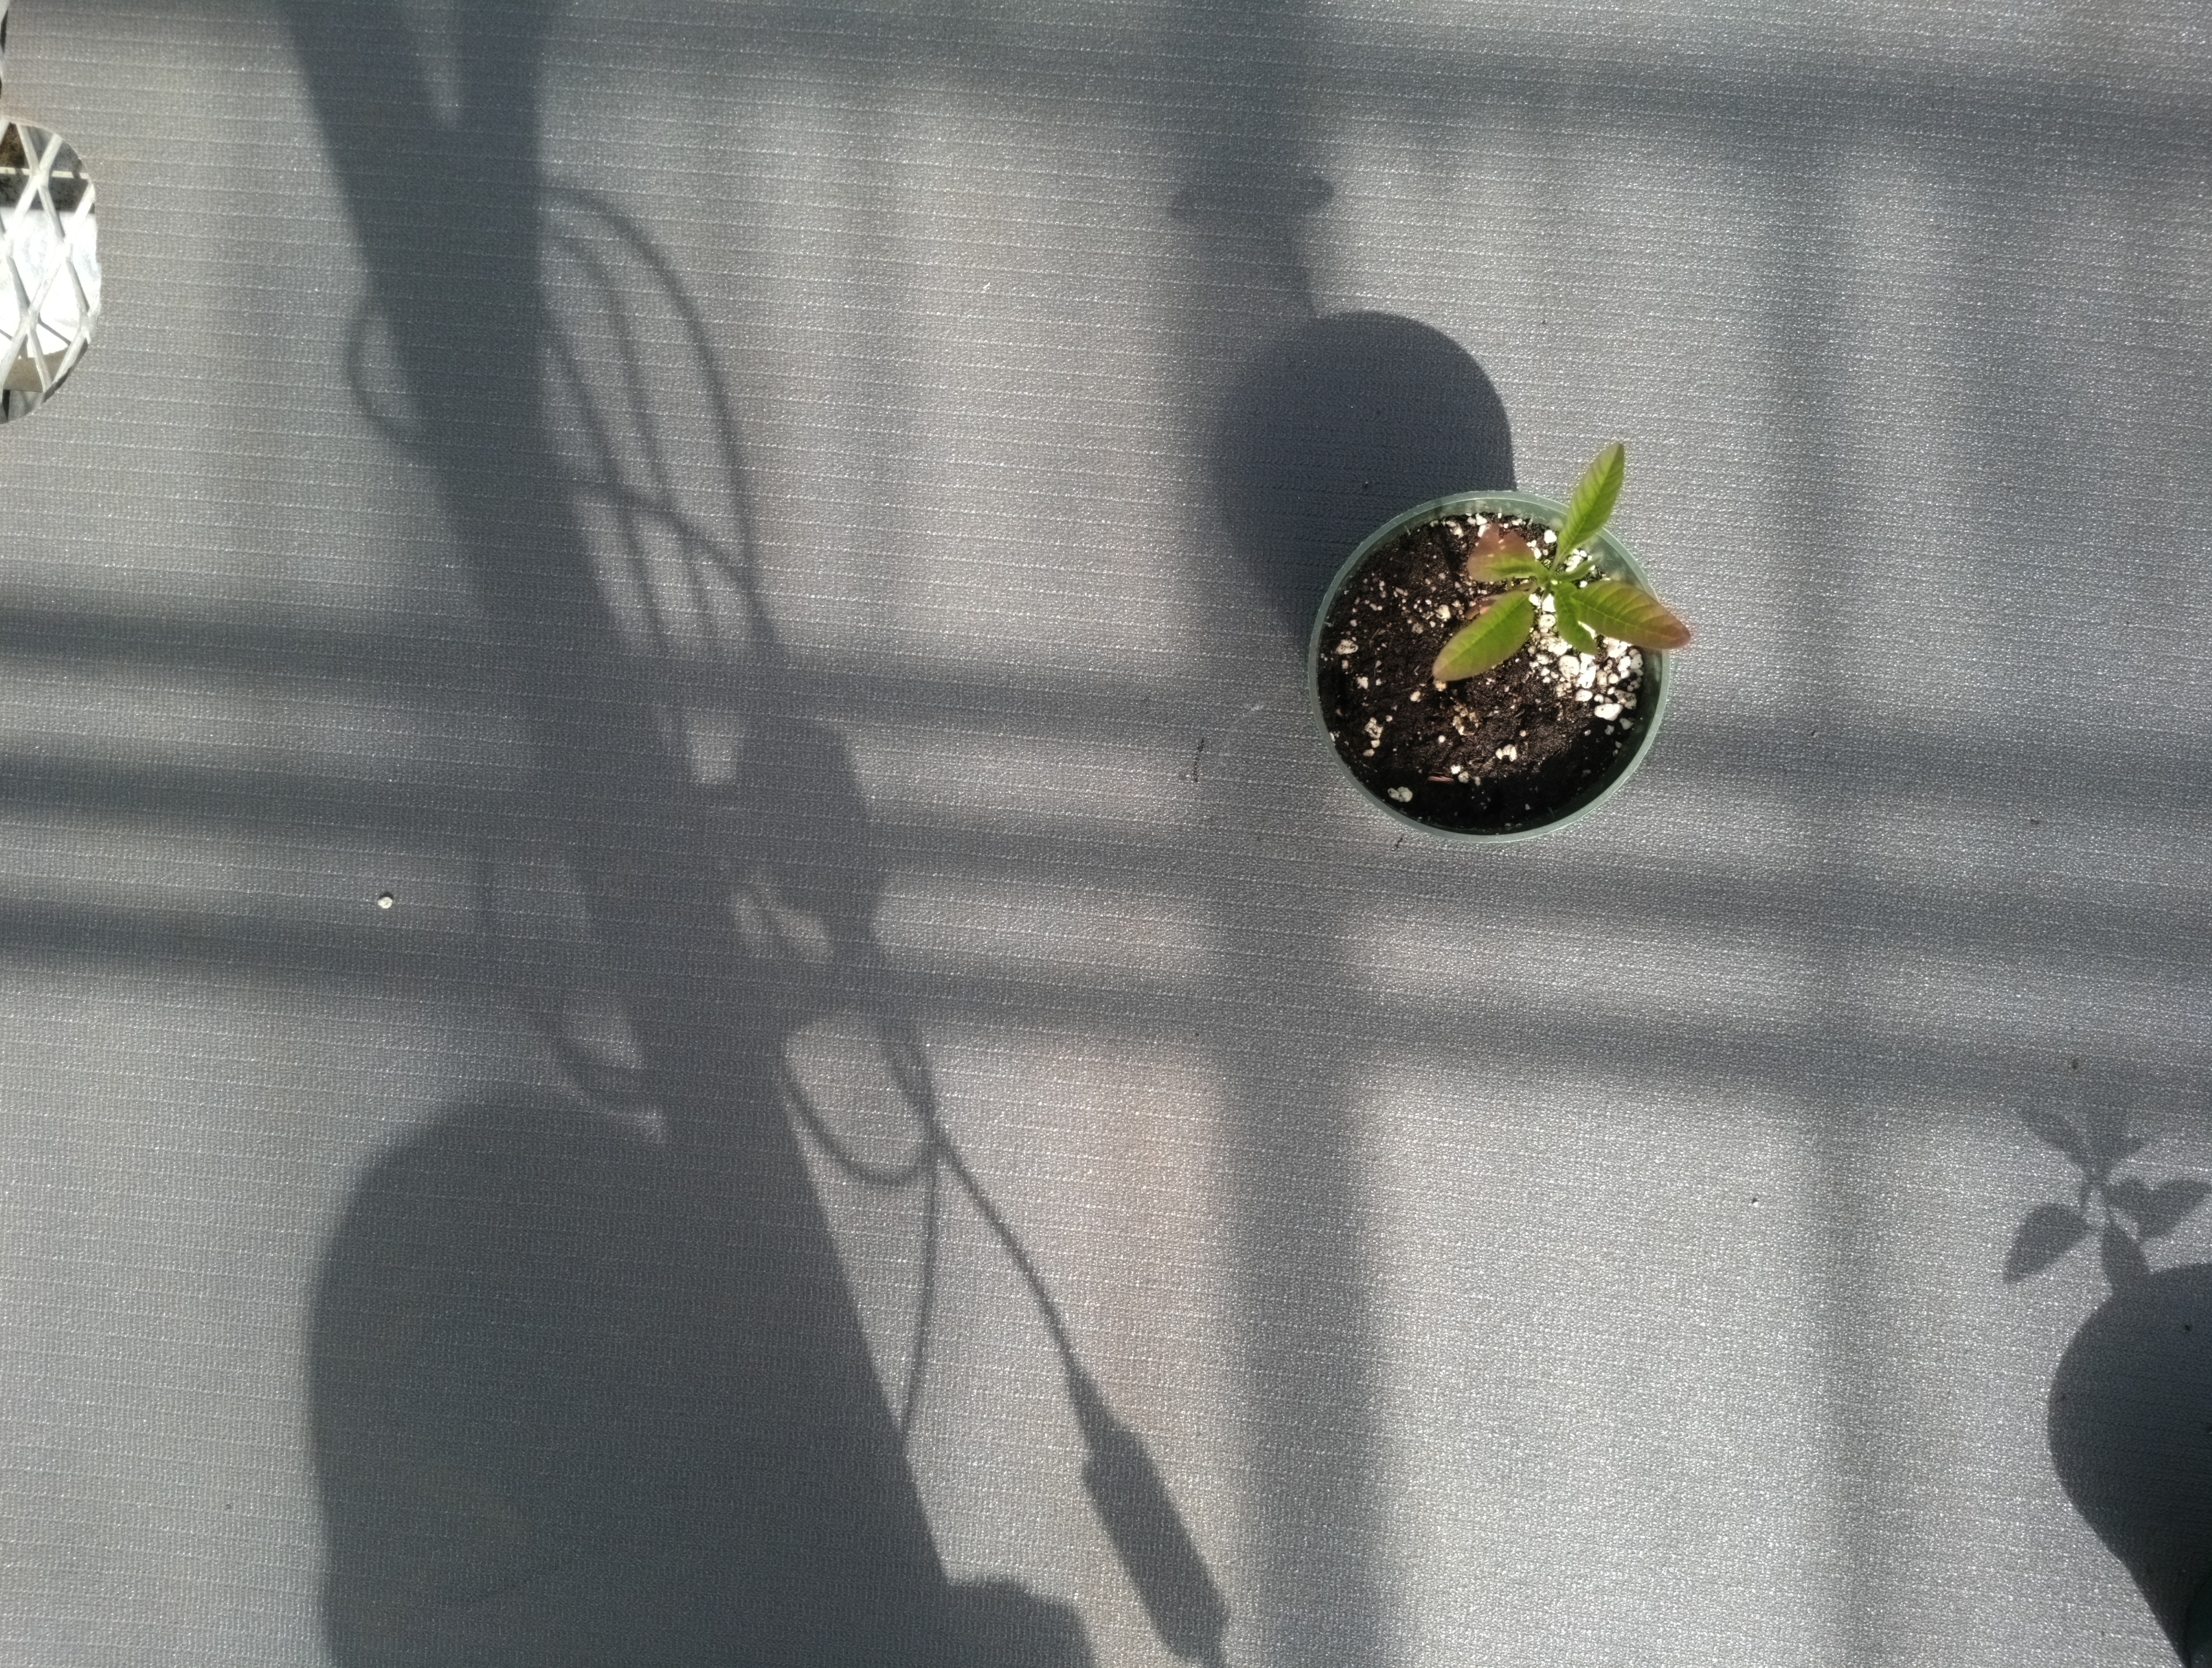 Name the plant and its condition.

waterhemp, healthy untreated
